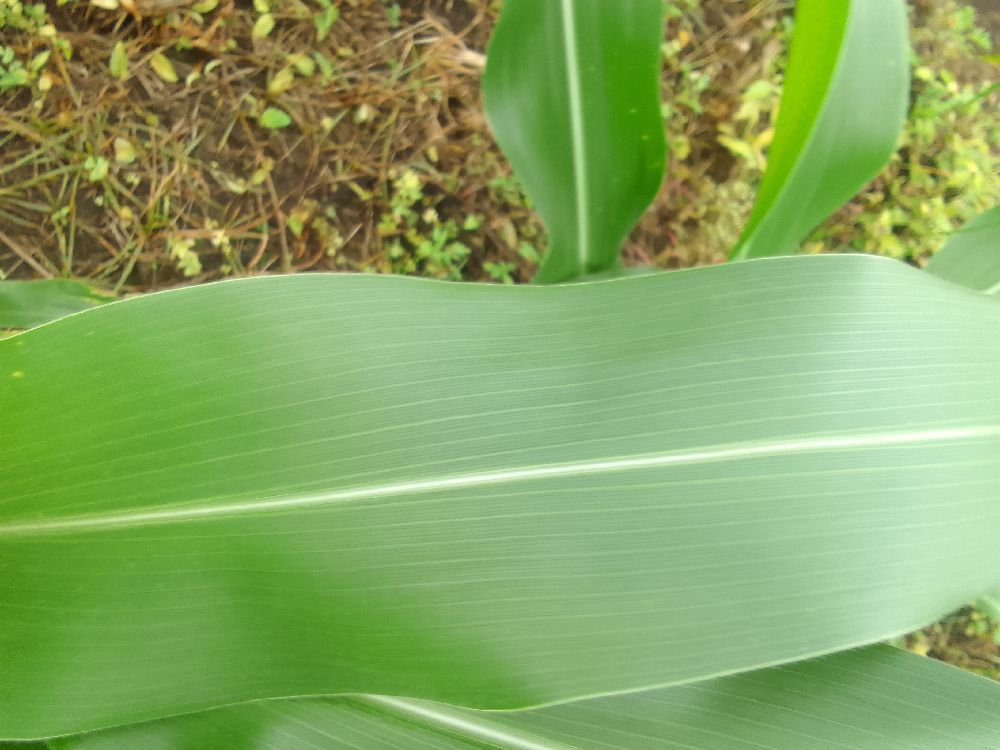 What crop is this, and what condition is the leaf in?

maize, healthy
